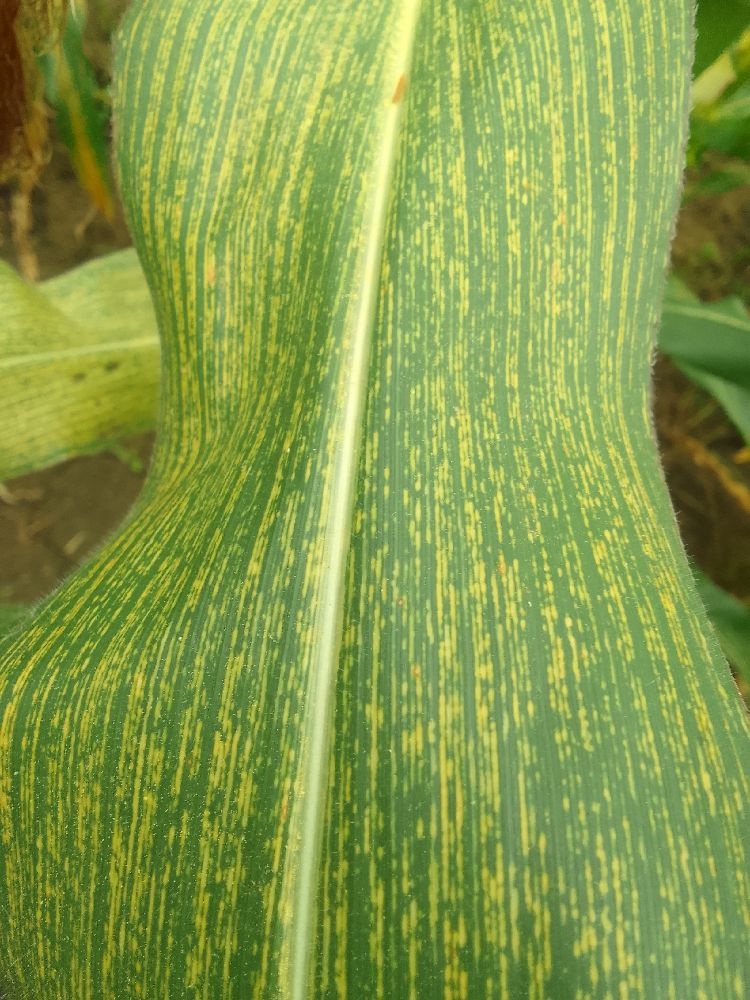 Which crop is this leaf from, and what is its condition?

maize, maize streak virus
